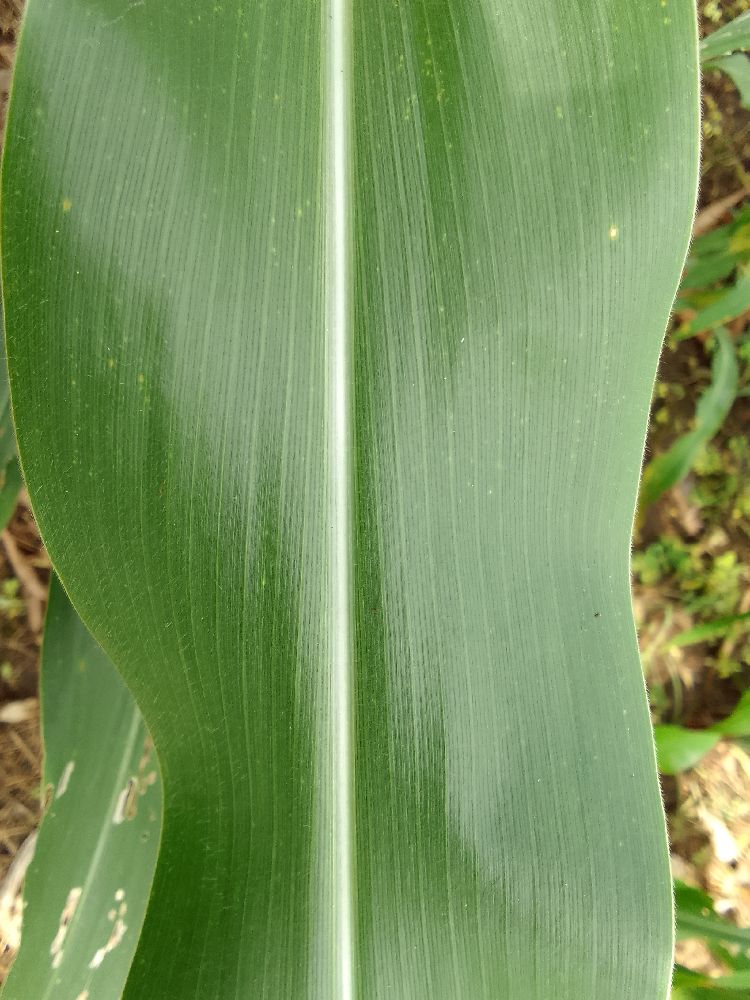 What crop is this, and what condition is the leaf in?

maize, healthy
